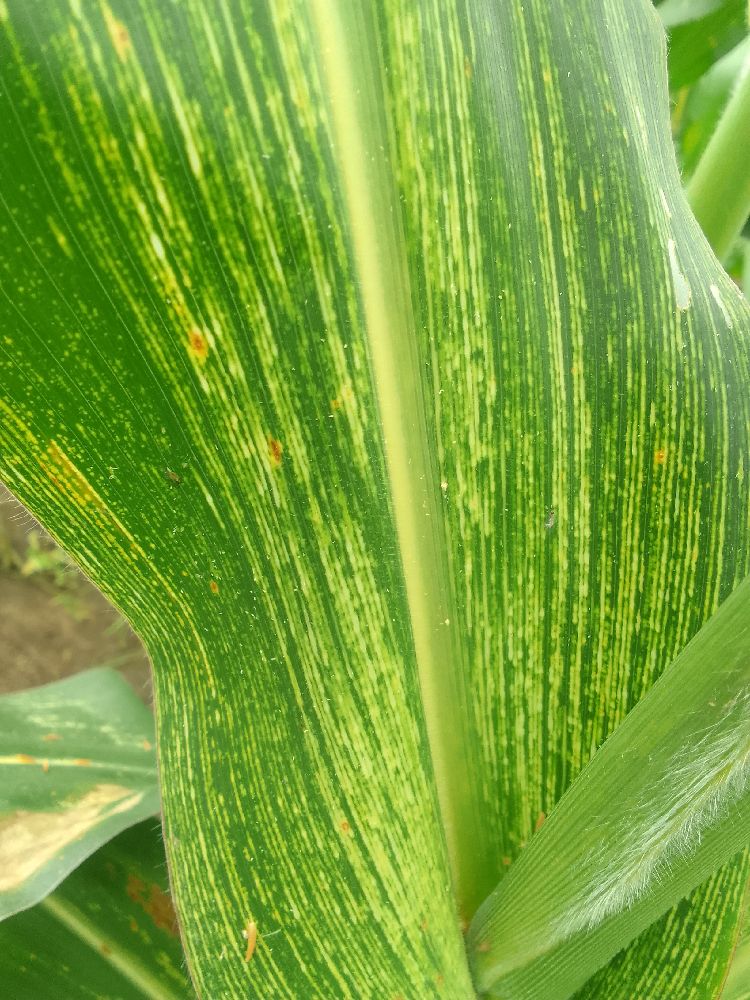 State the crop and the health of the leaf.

maize, maize streak virus
